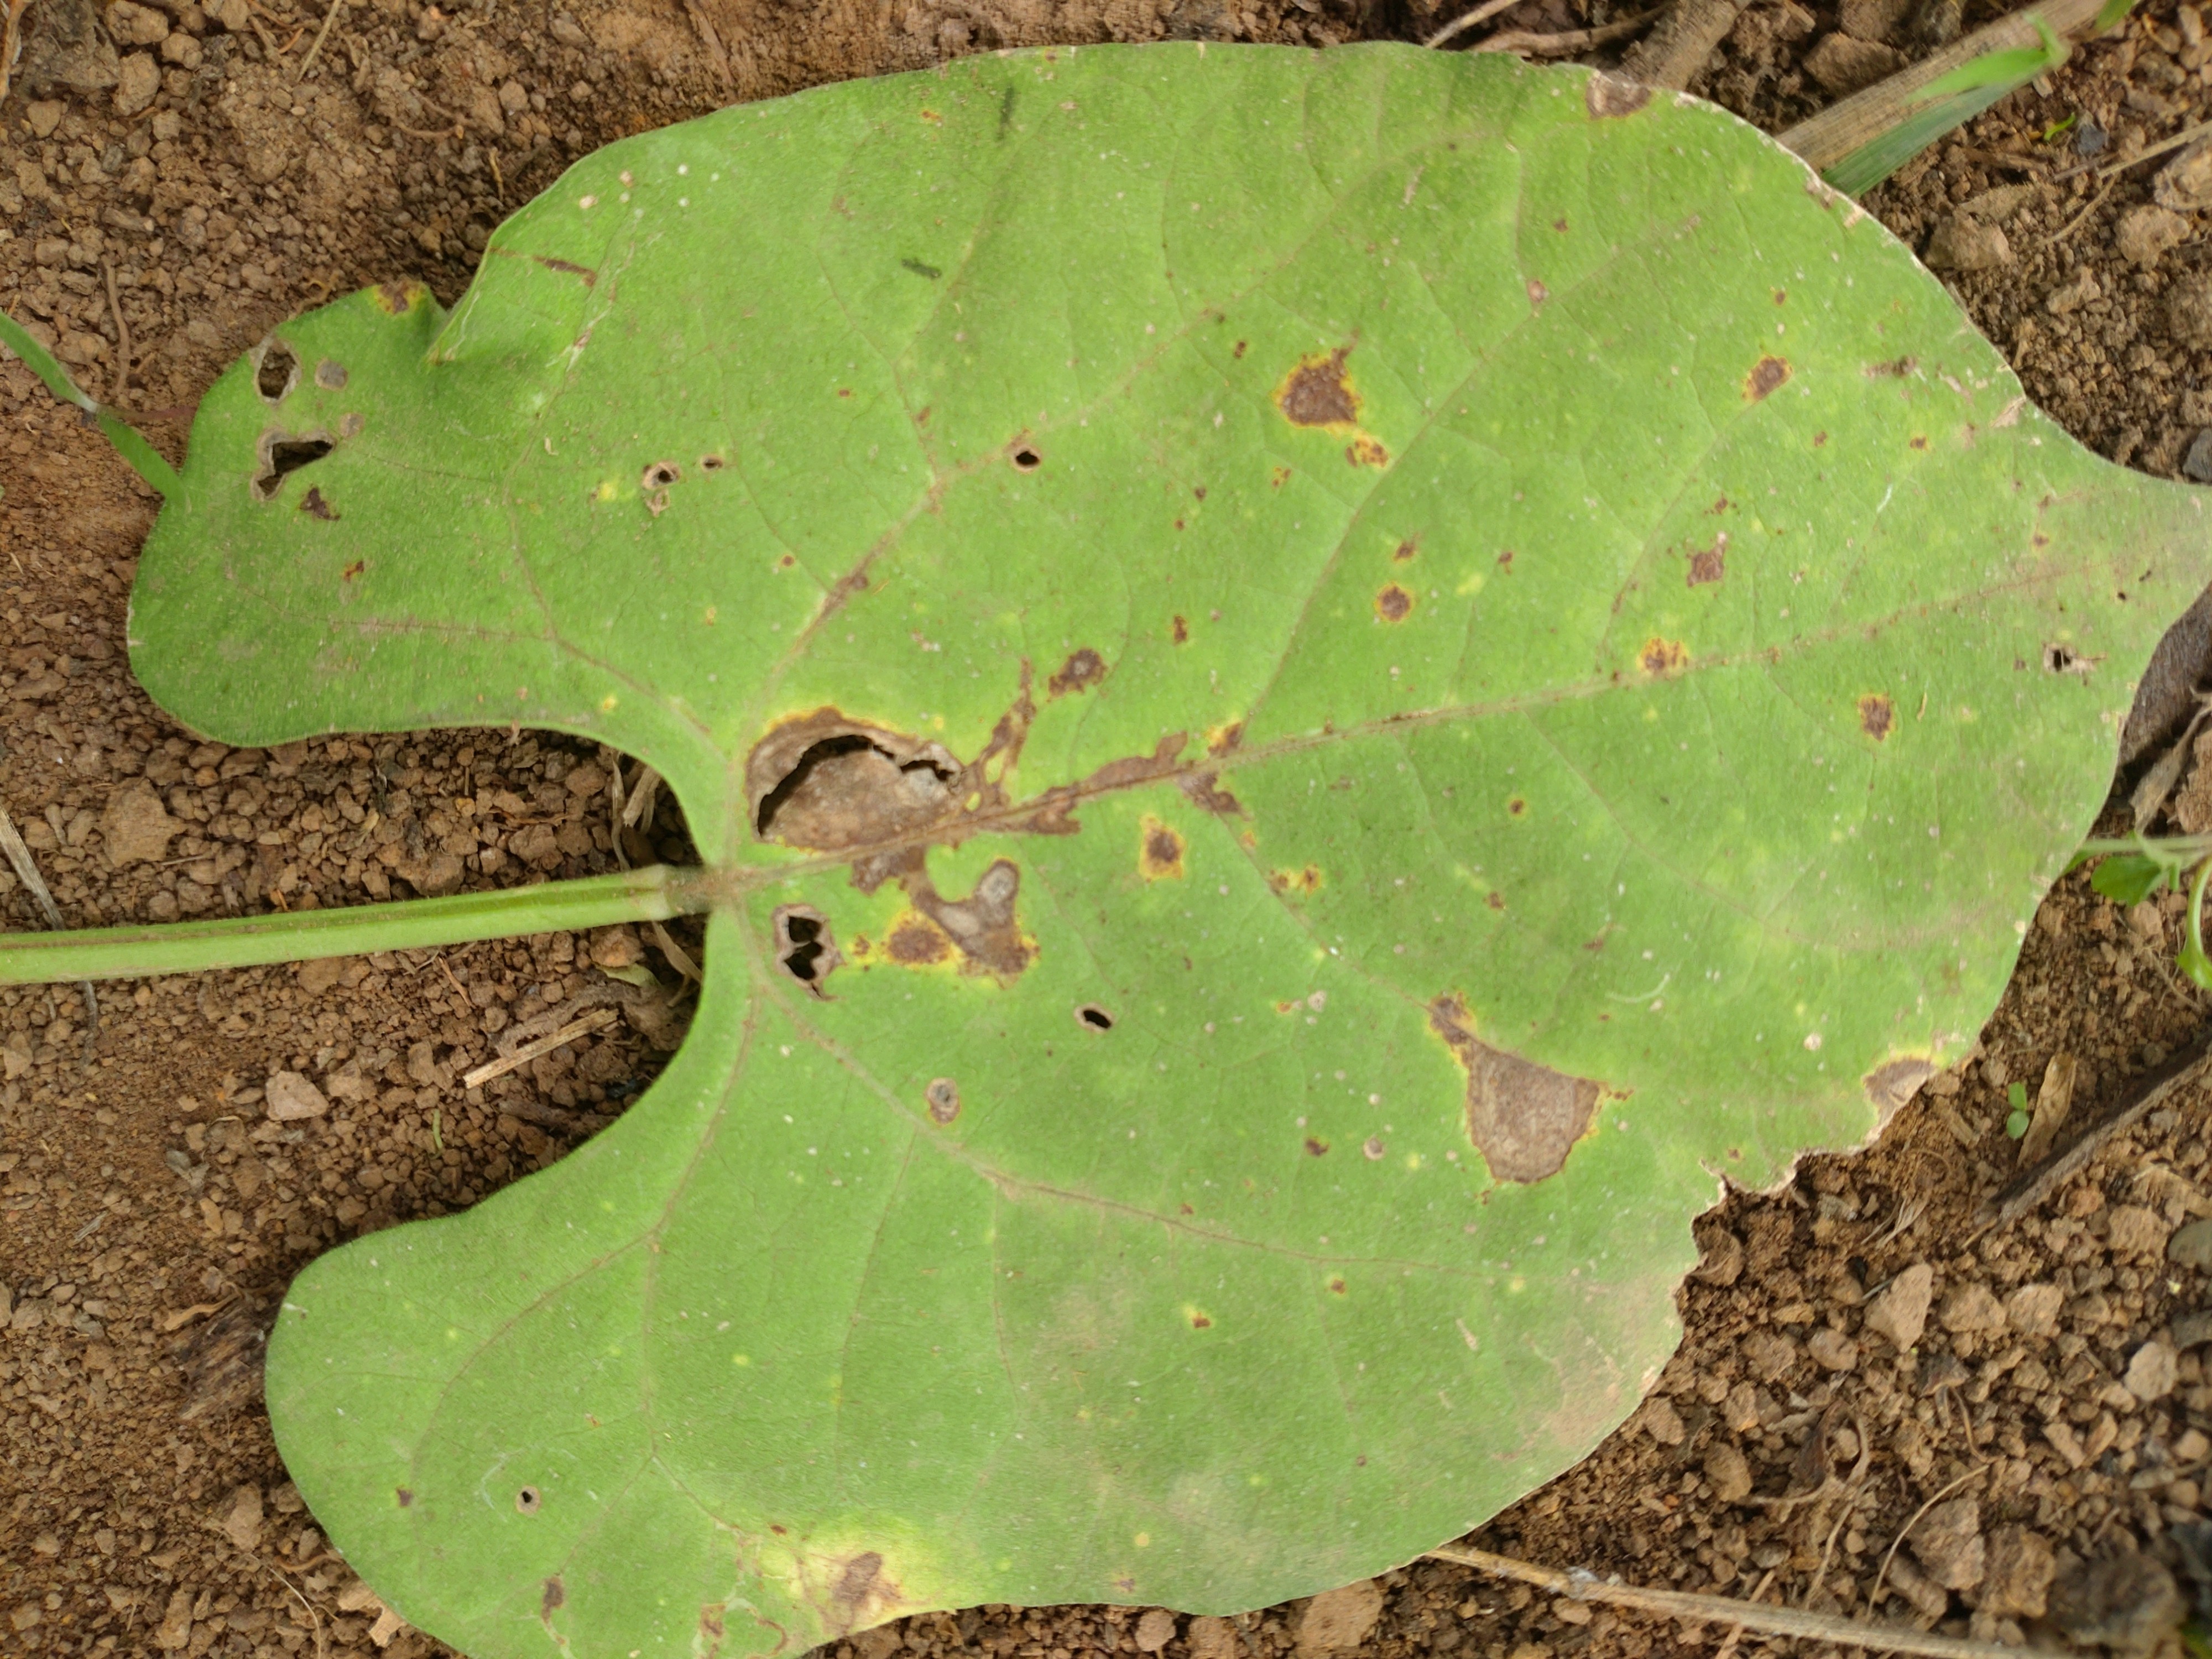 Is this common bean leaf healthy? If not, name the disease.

rust
